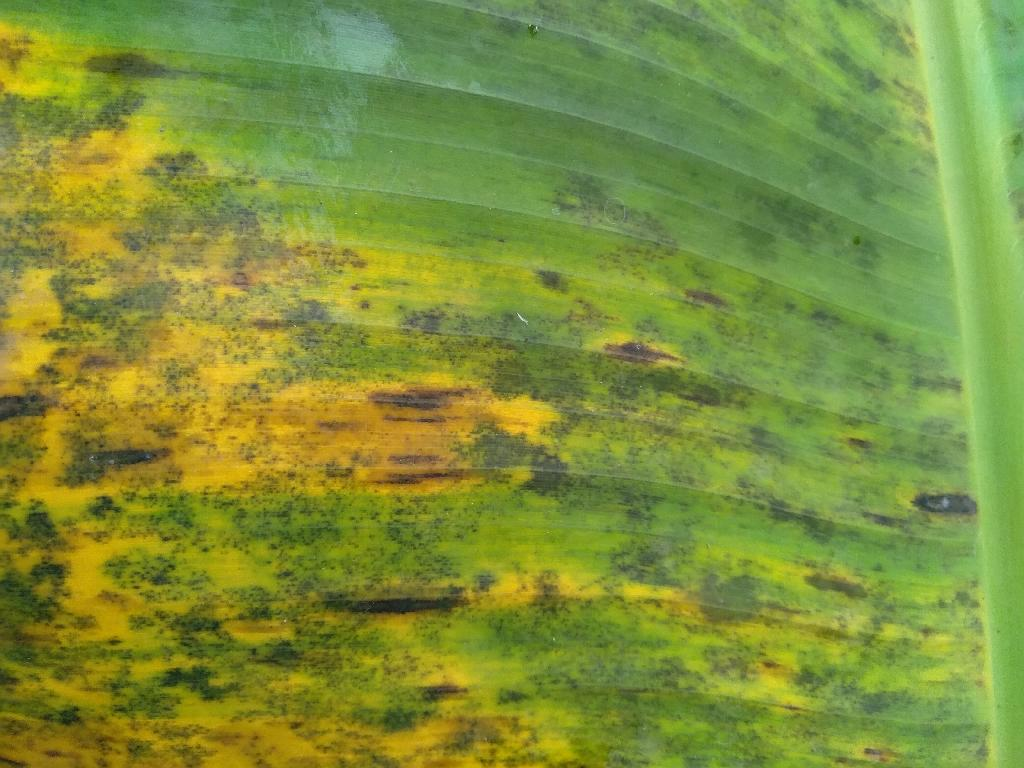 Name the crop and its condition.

banana, black sigatoka
